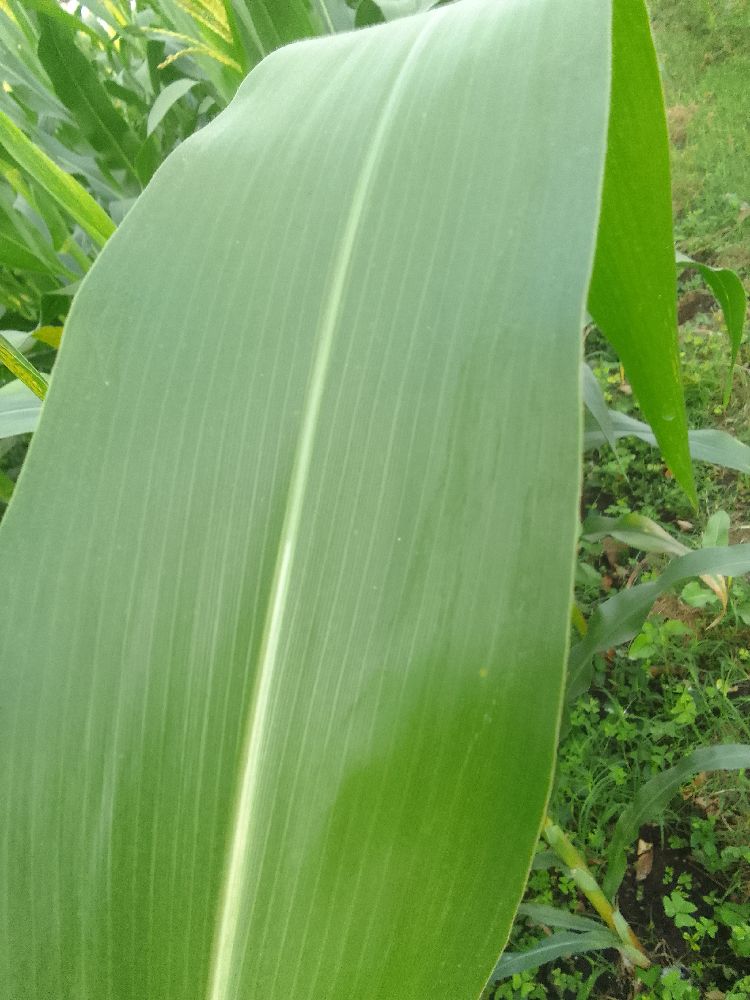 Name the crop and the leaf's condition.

maize, healthy
